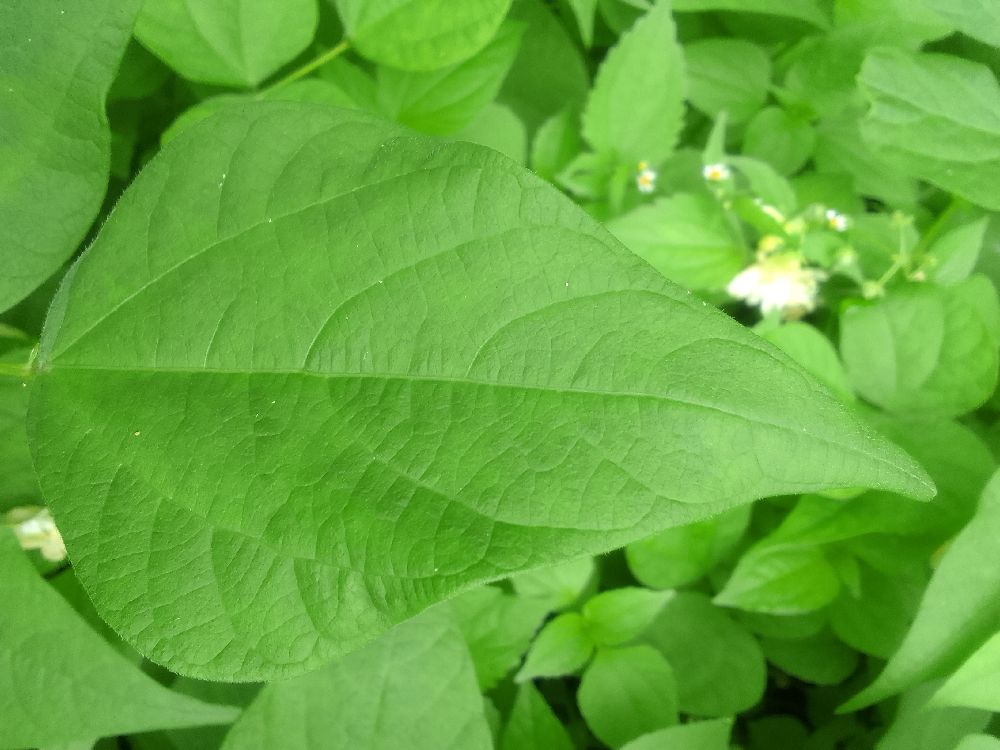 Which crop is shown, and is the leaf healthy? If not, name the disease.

common bean, healthy
